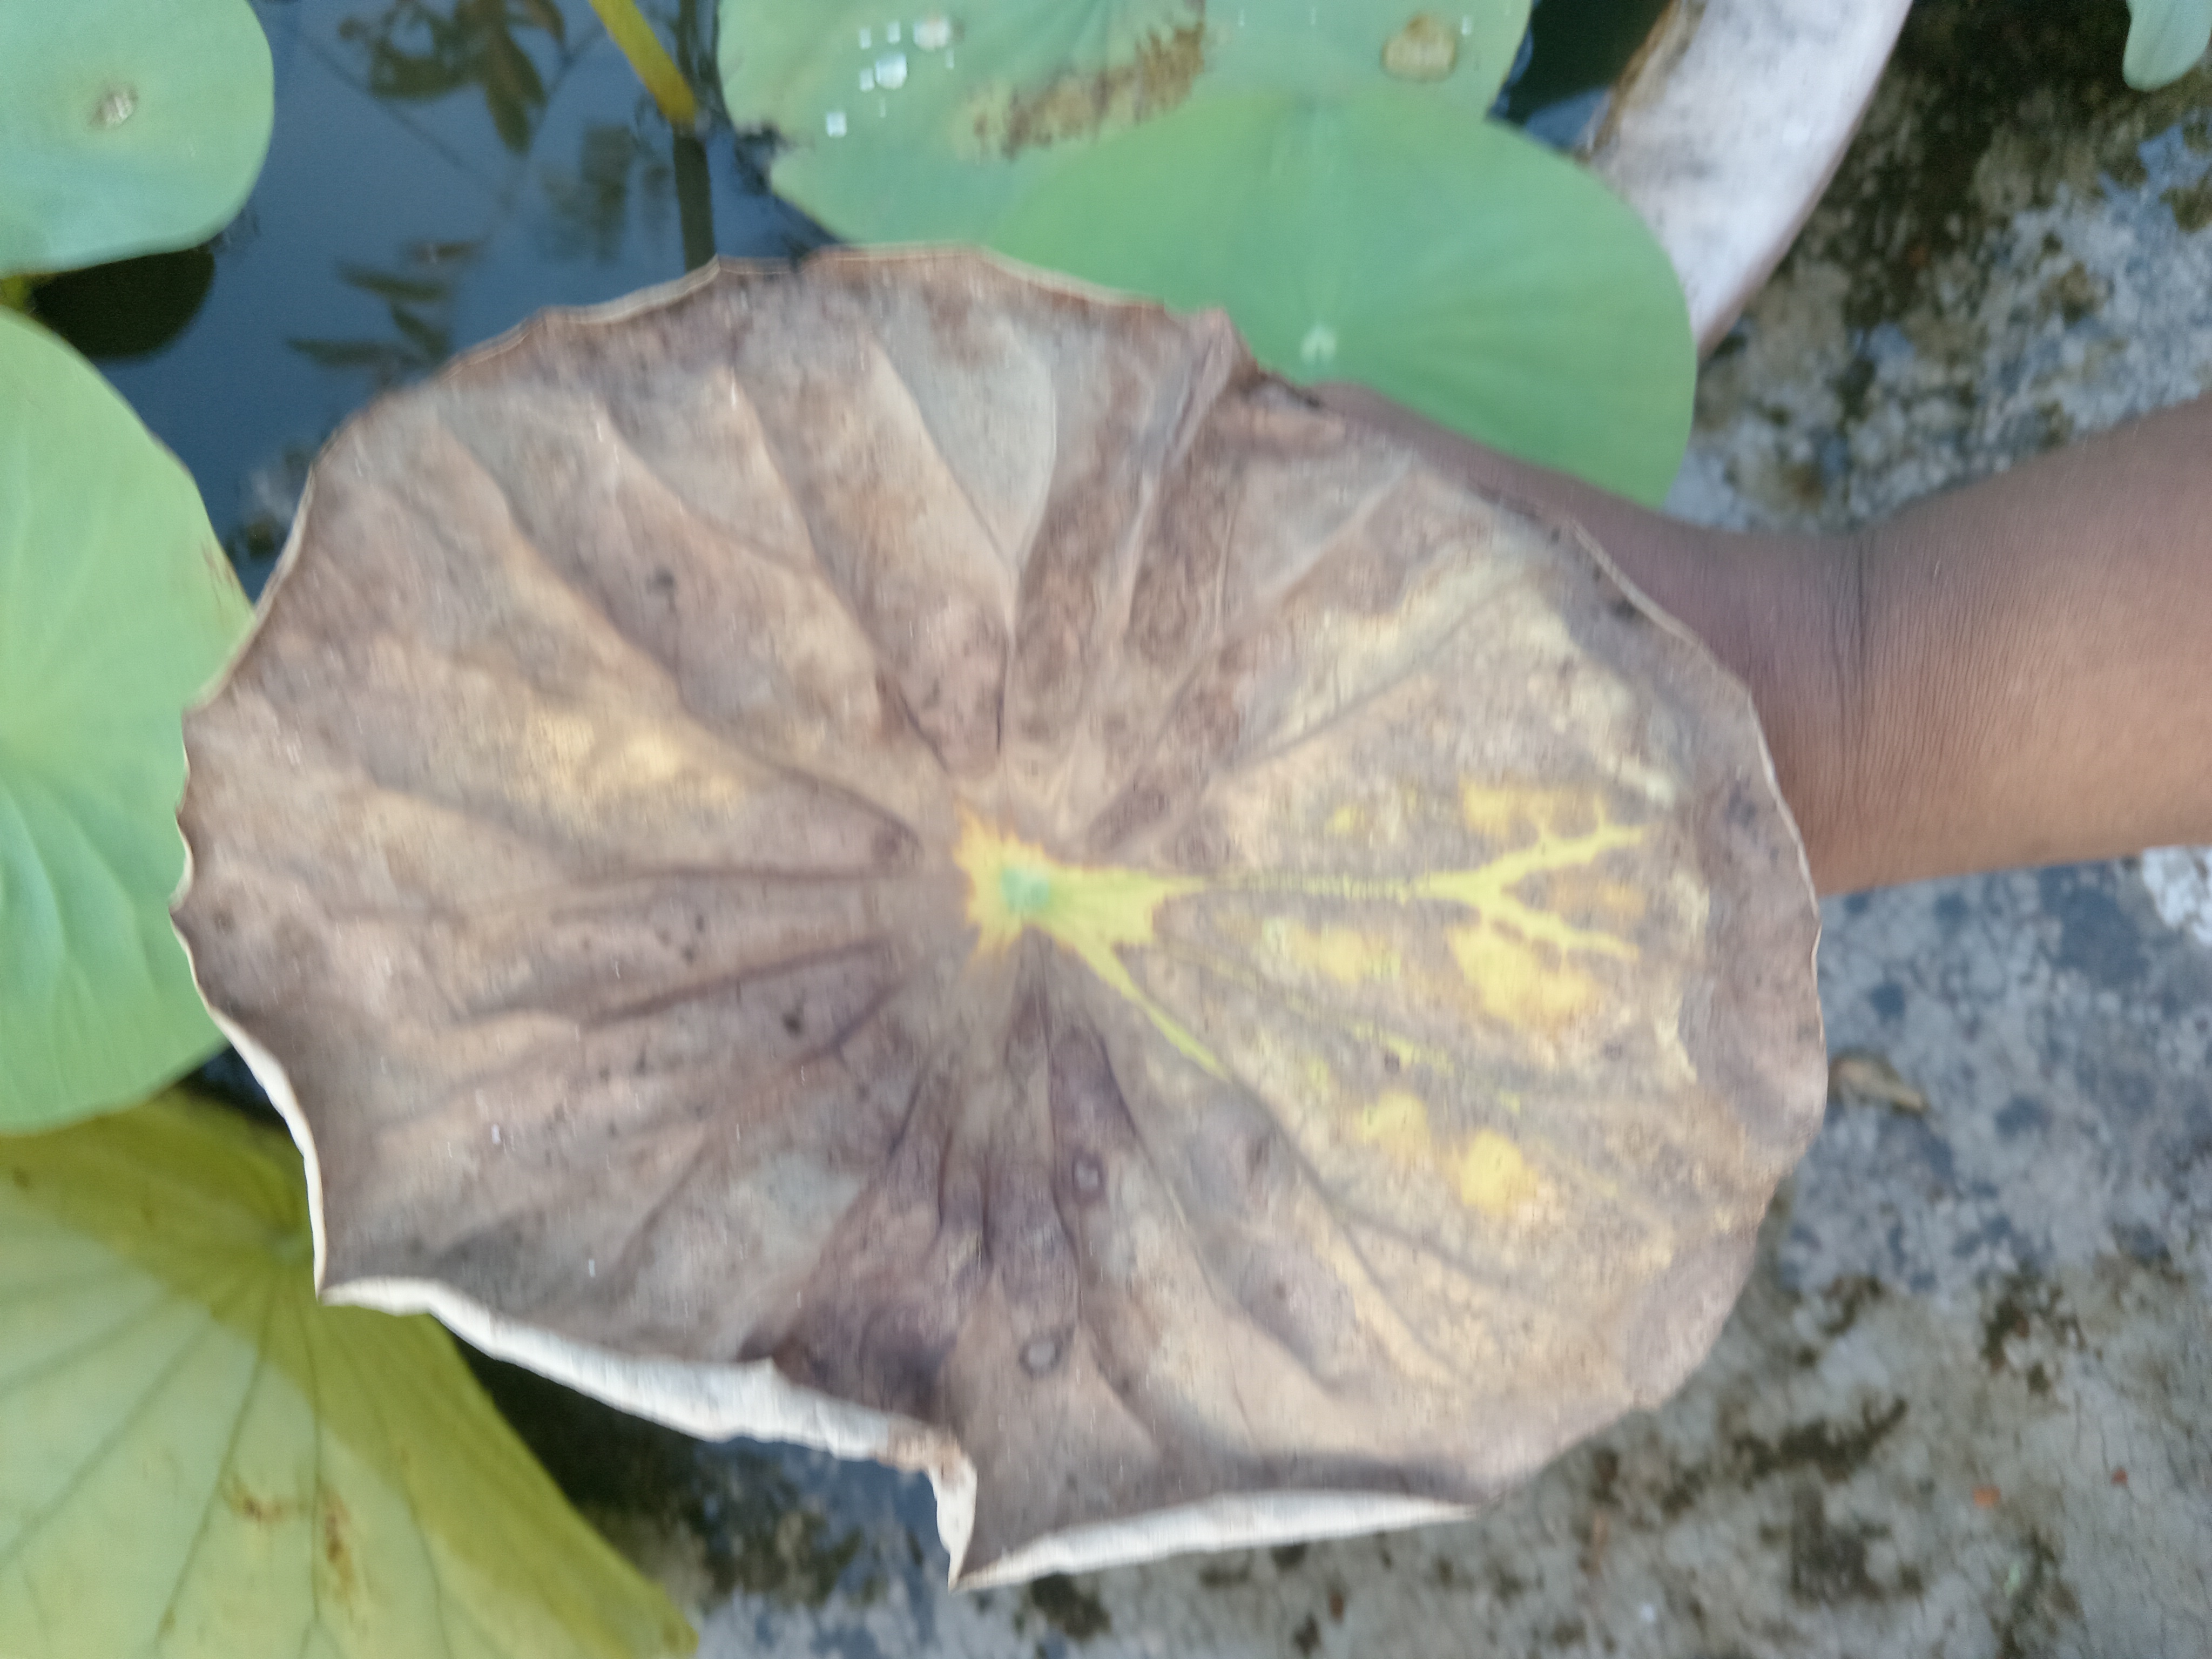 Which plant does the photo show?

lotus
